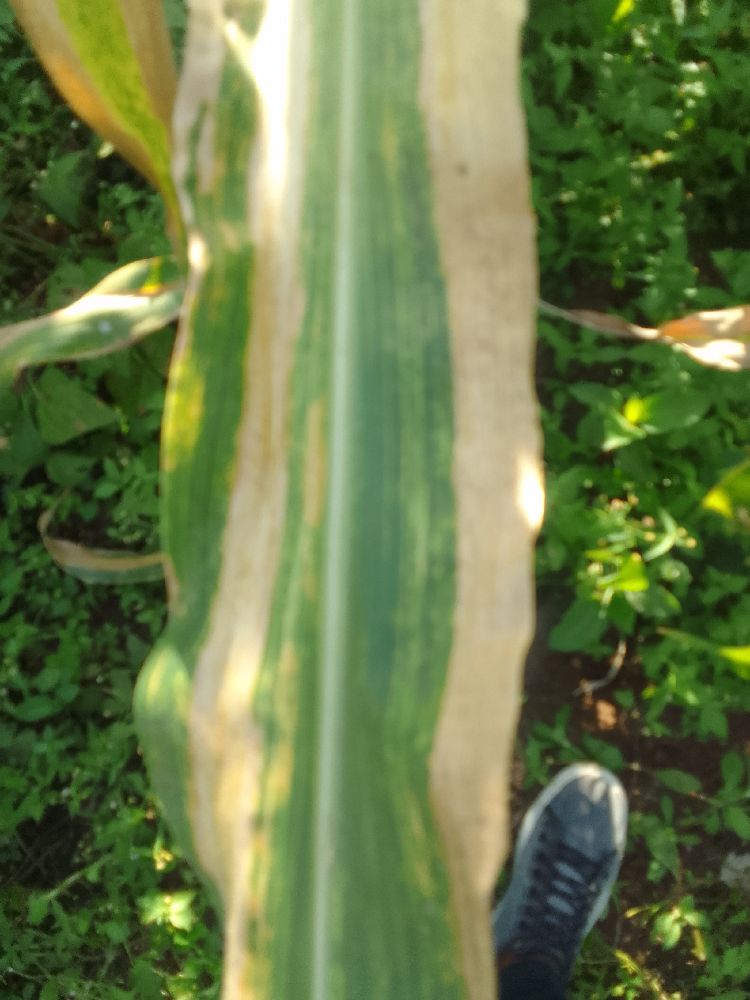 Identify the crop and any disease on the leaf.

maize, maize lethal necrosis
